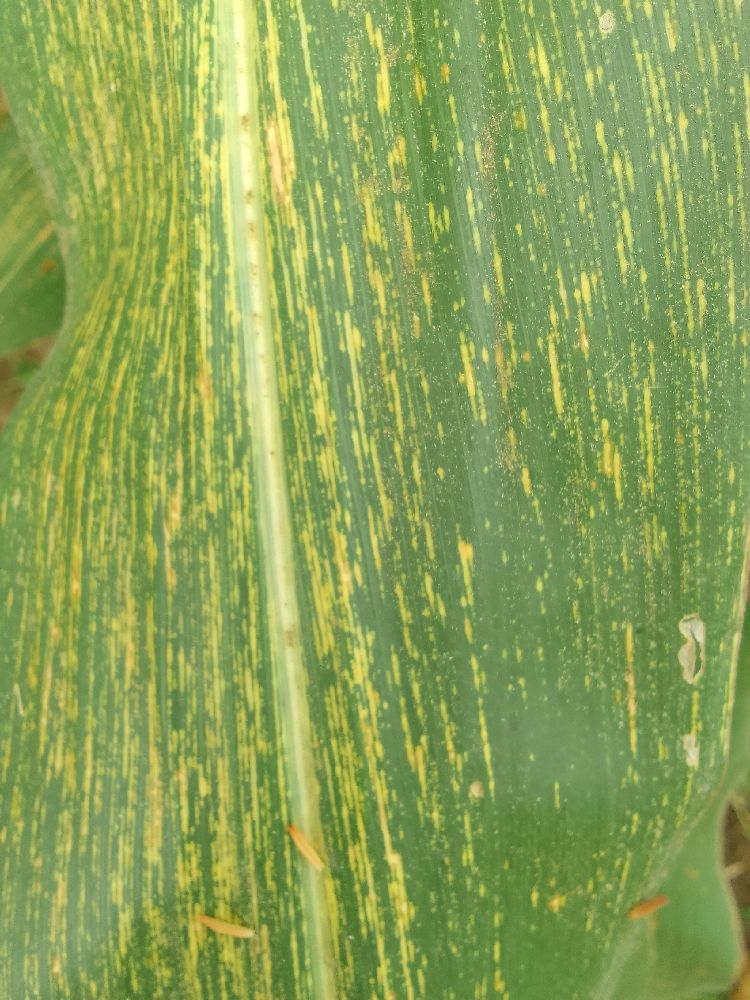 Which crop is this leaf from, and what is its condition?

maize, maize streak virus
